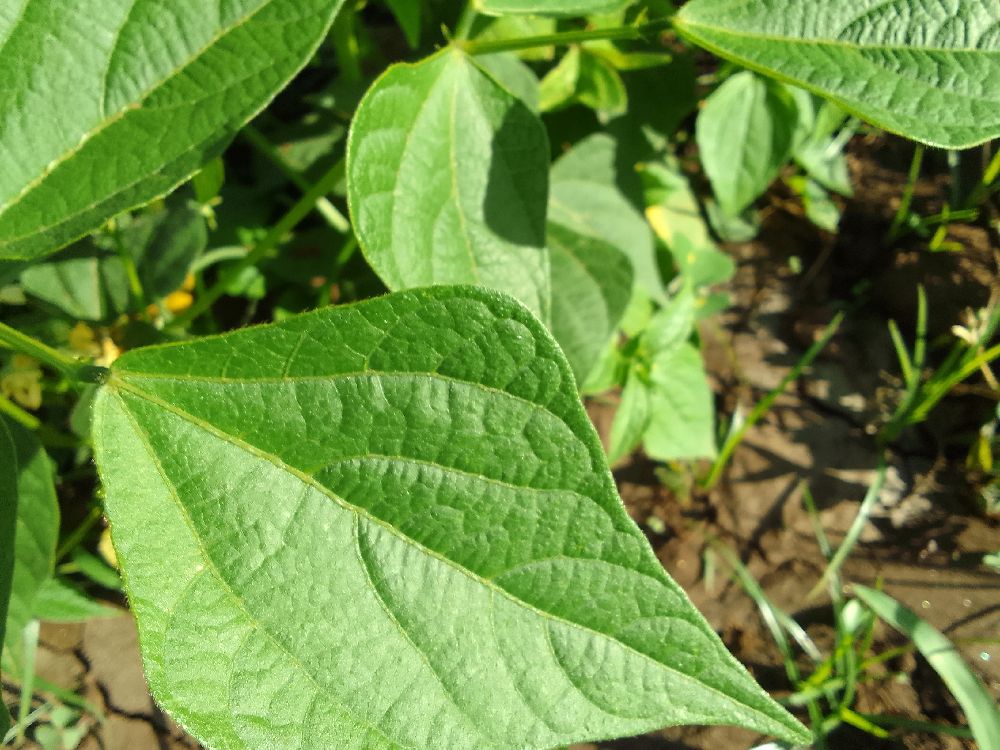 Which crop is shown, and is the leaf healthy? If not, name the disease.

common bean, healthy
